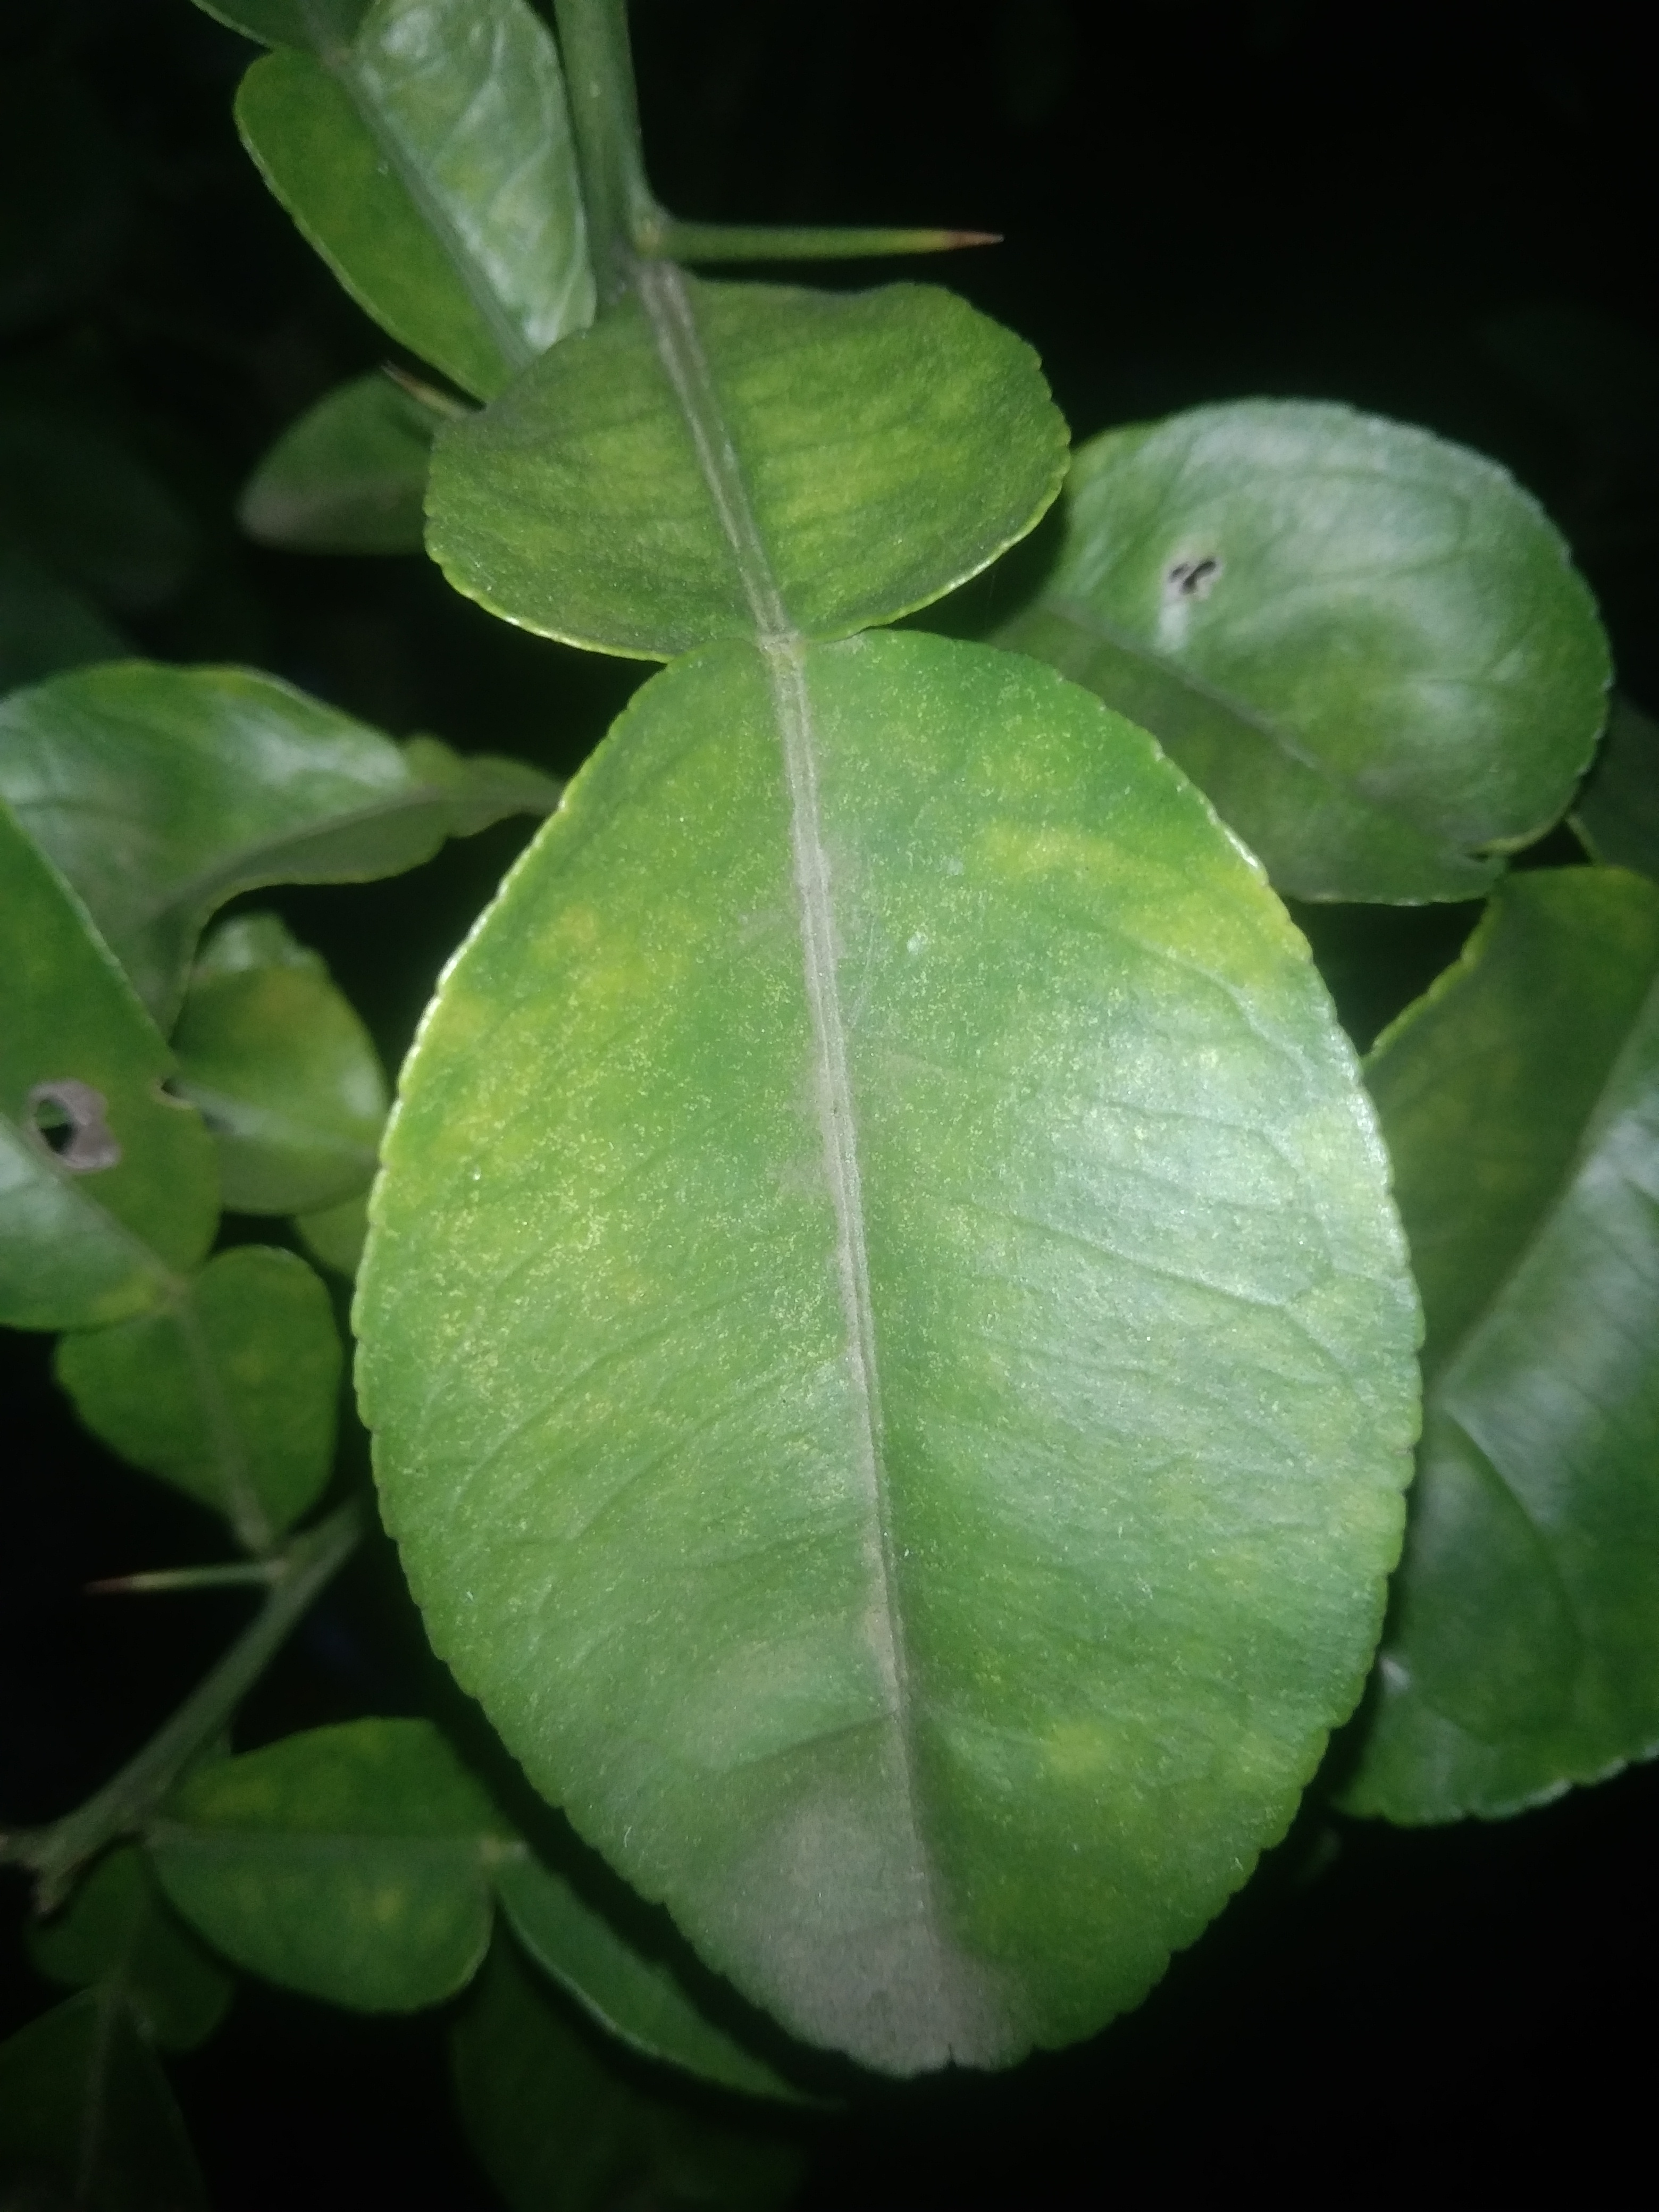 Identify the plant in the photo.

lemon
